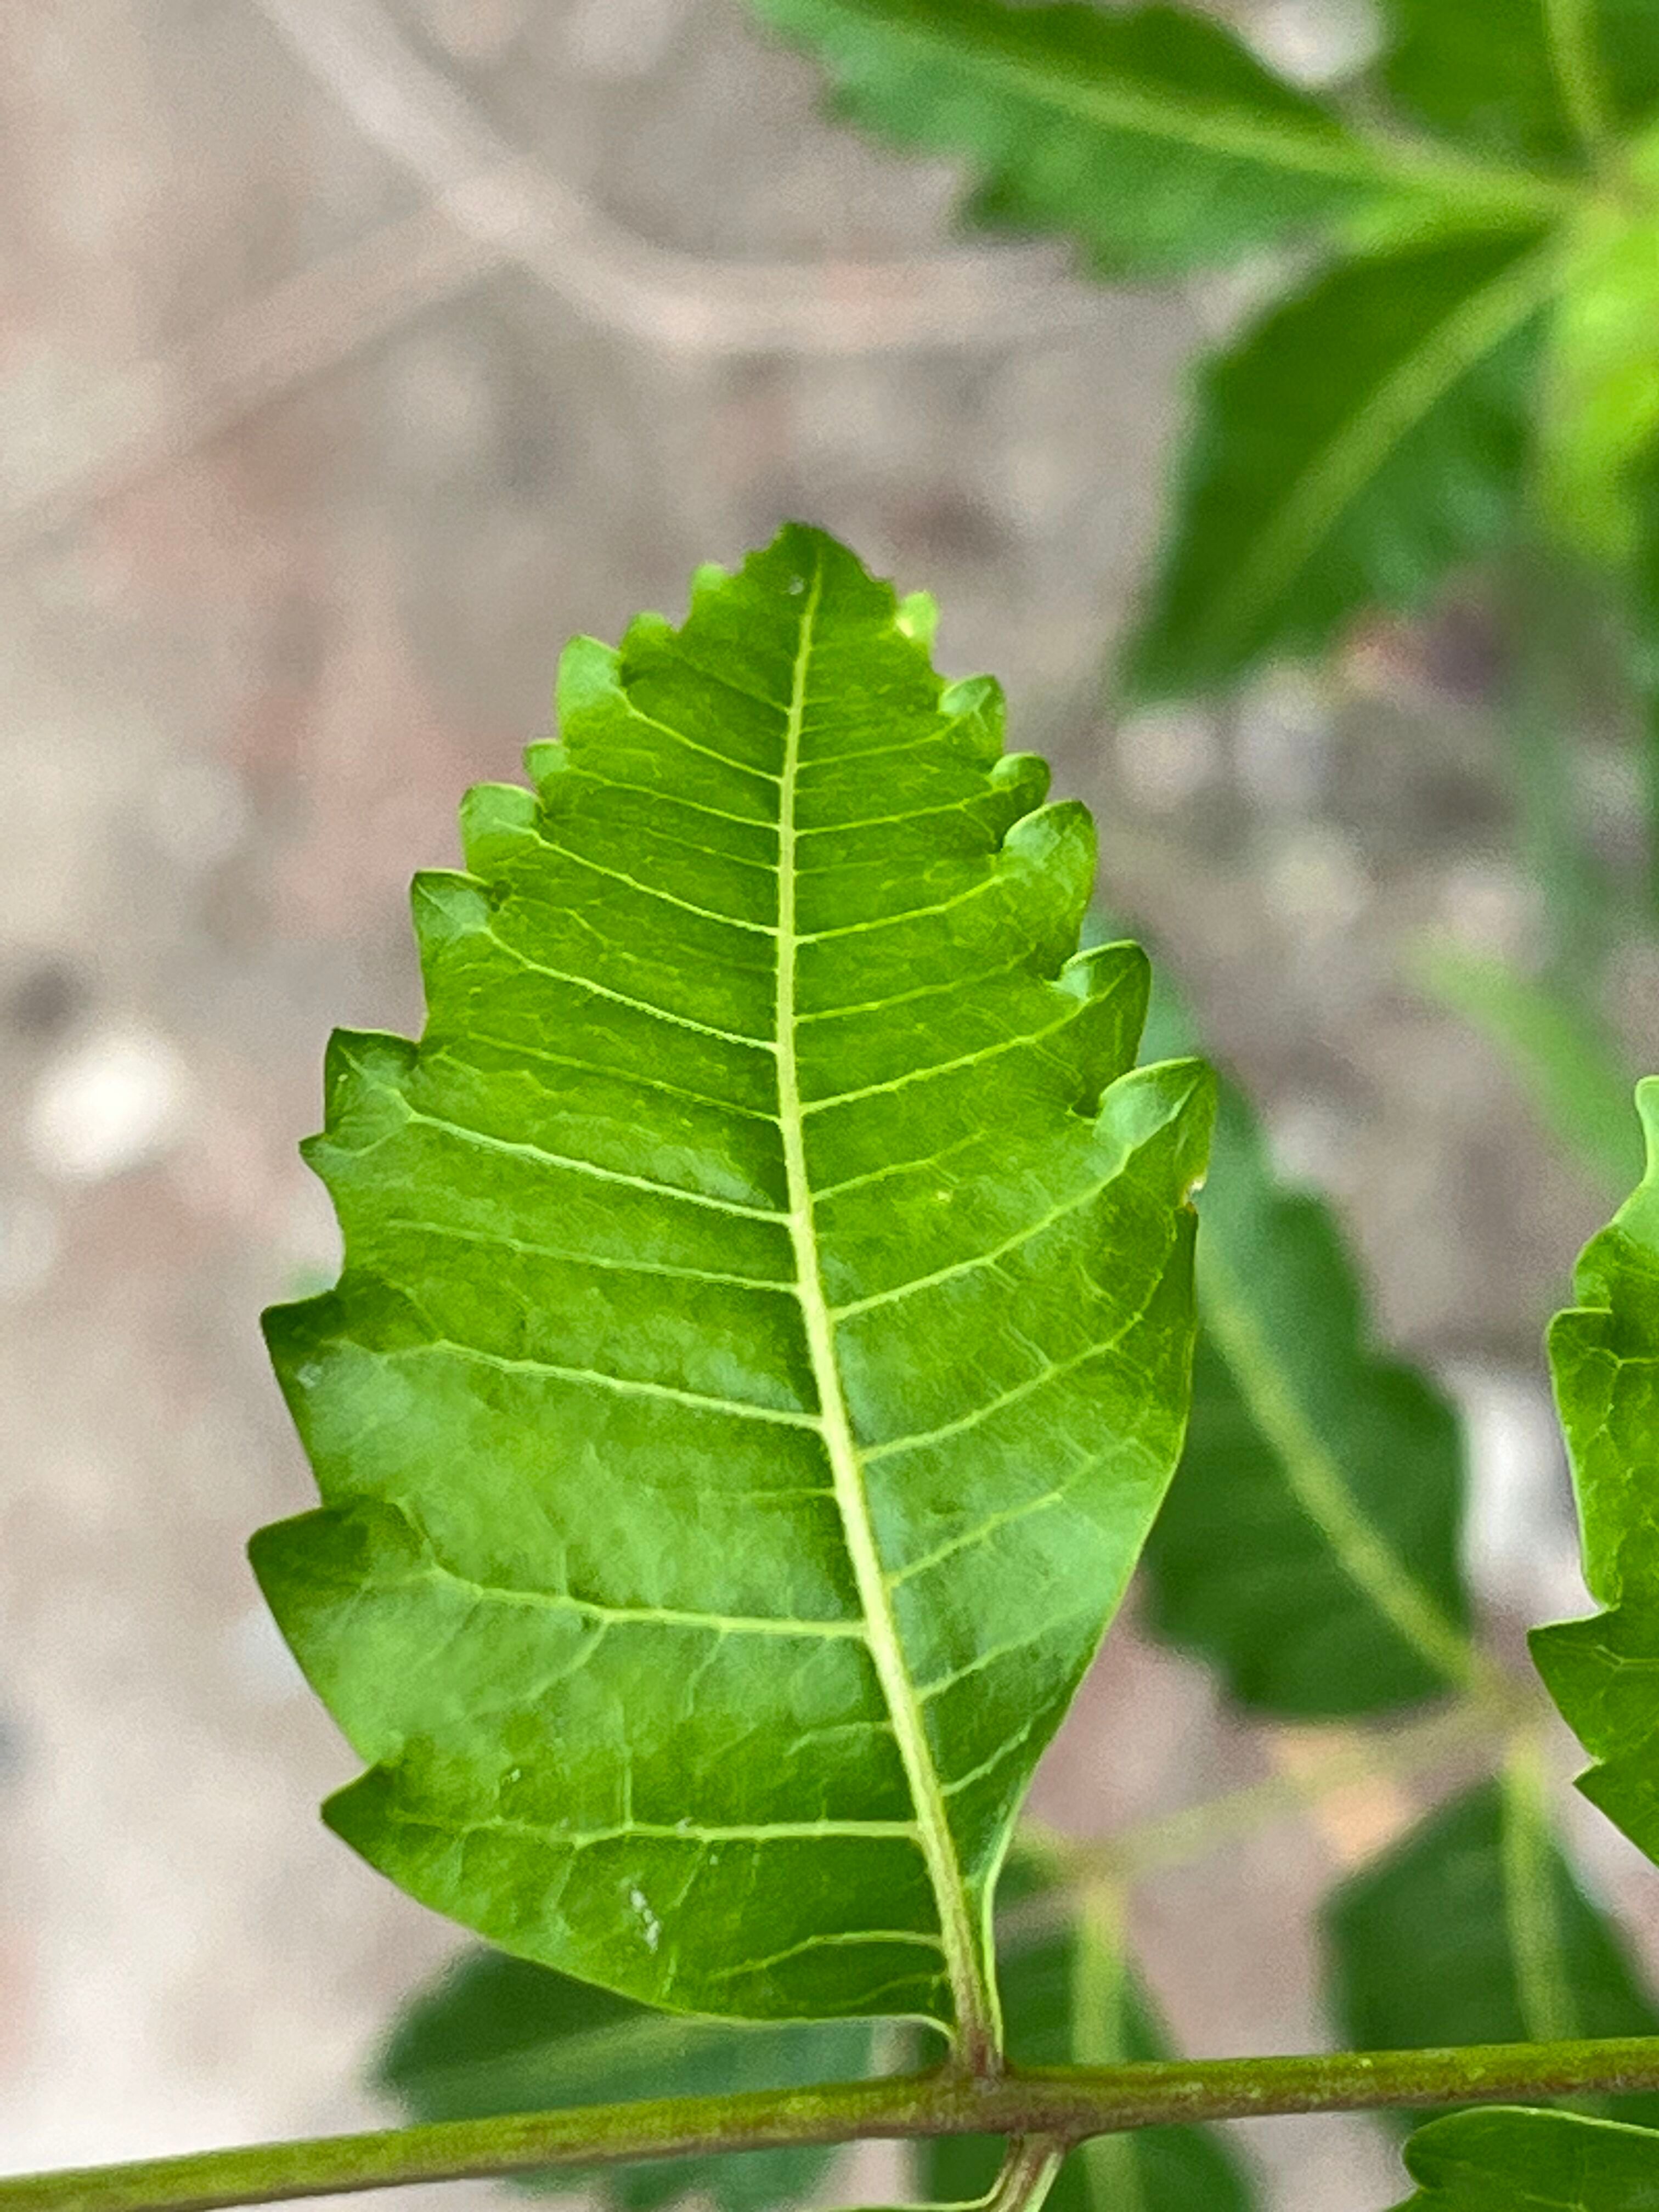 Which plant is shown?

neem
